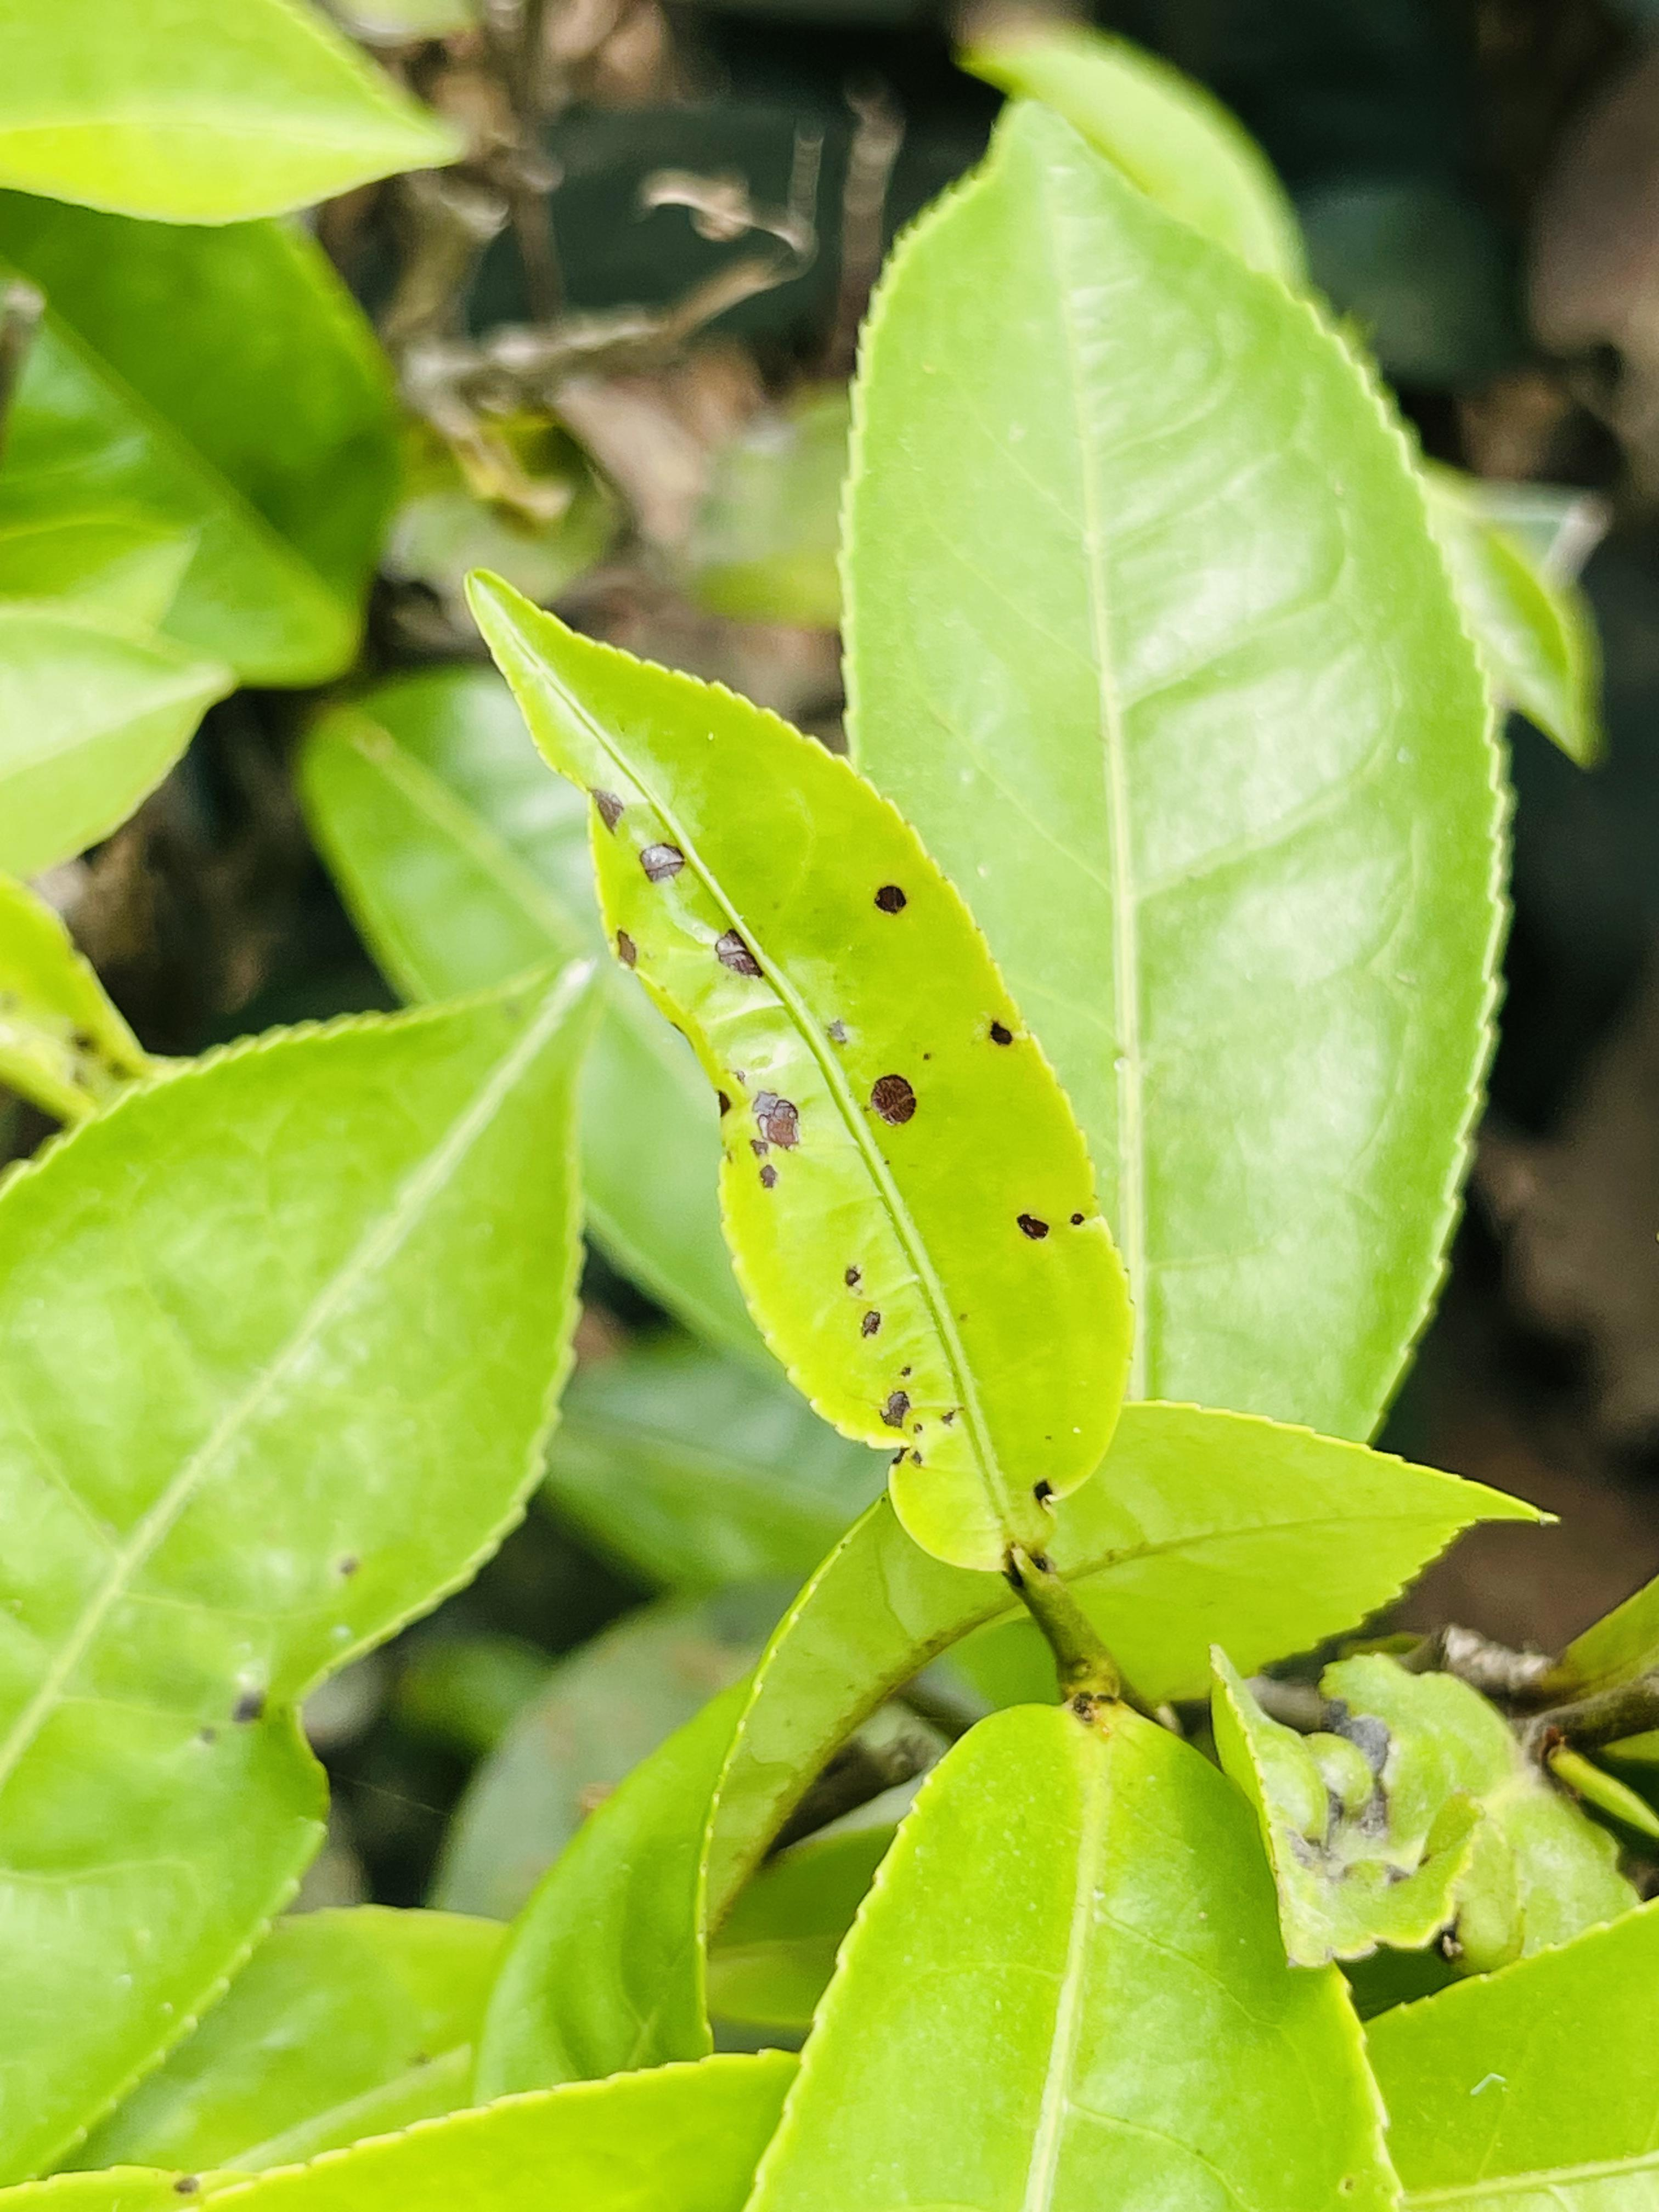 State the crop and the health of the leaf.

tea, helopeltis
